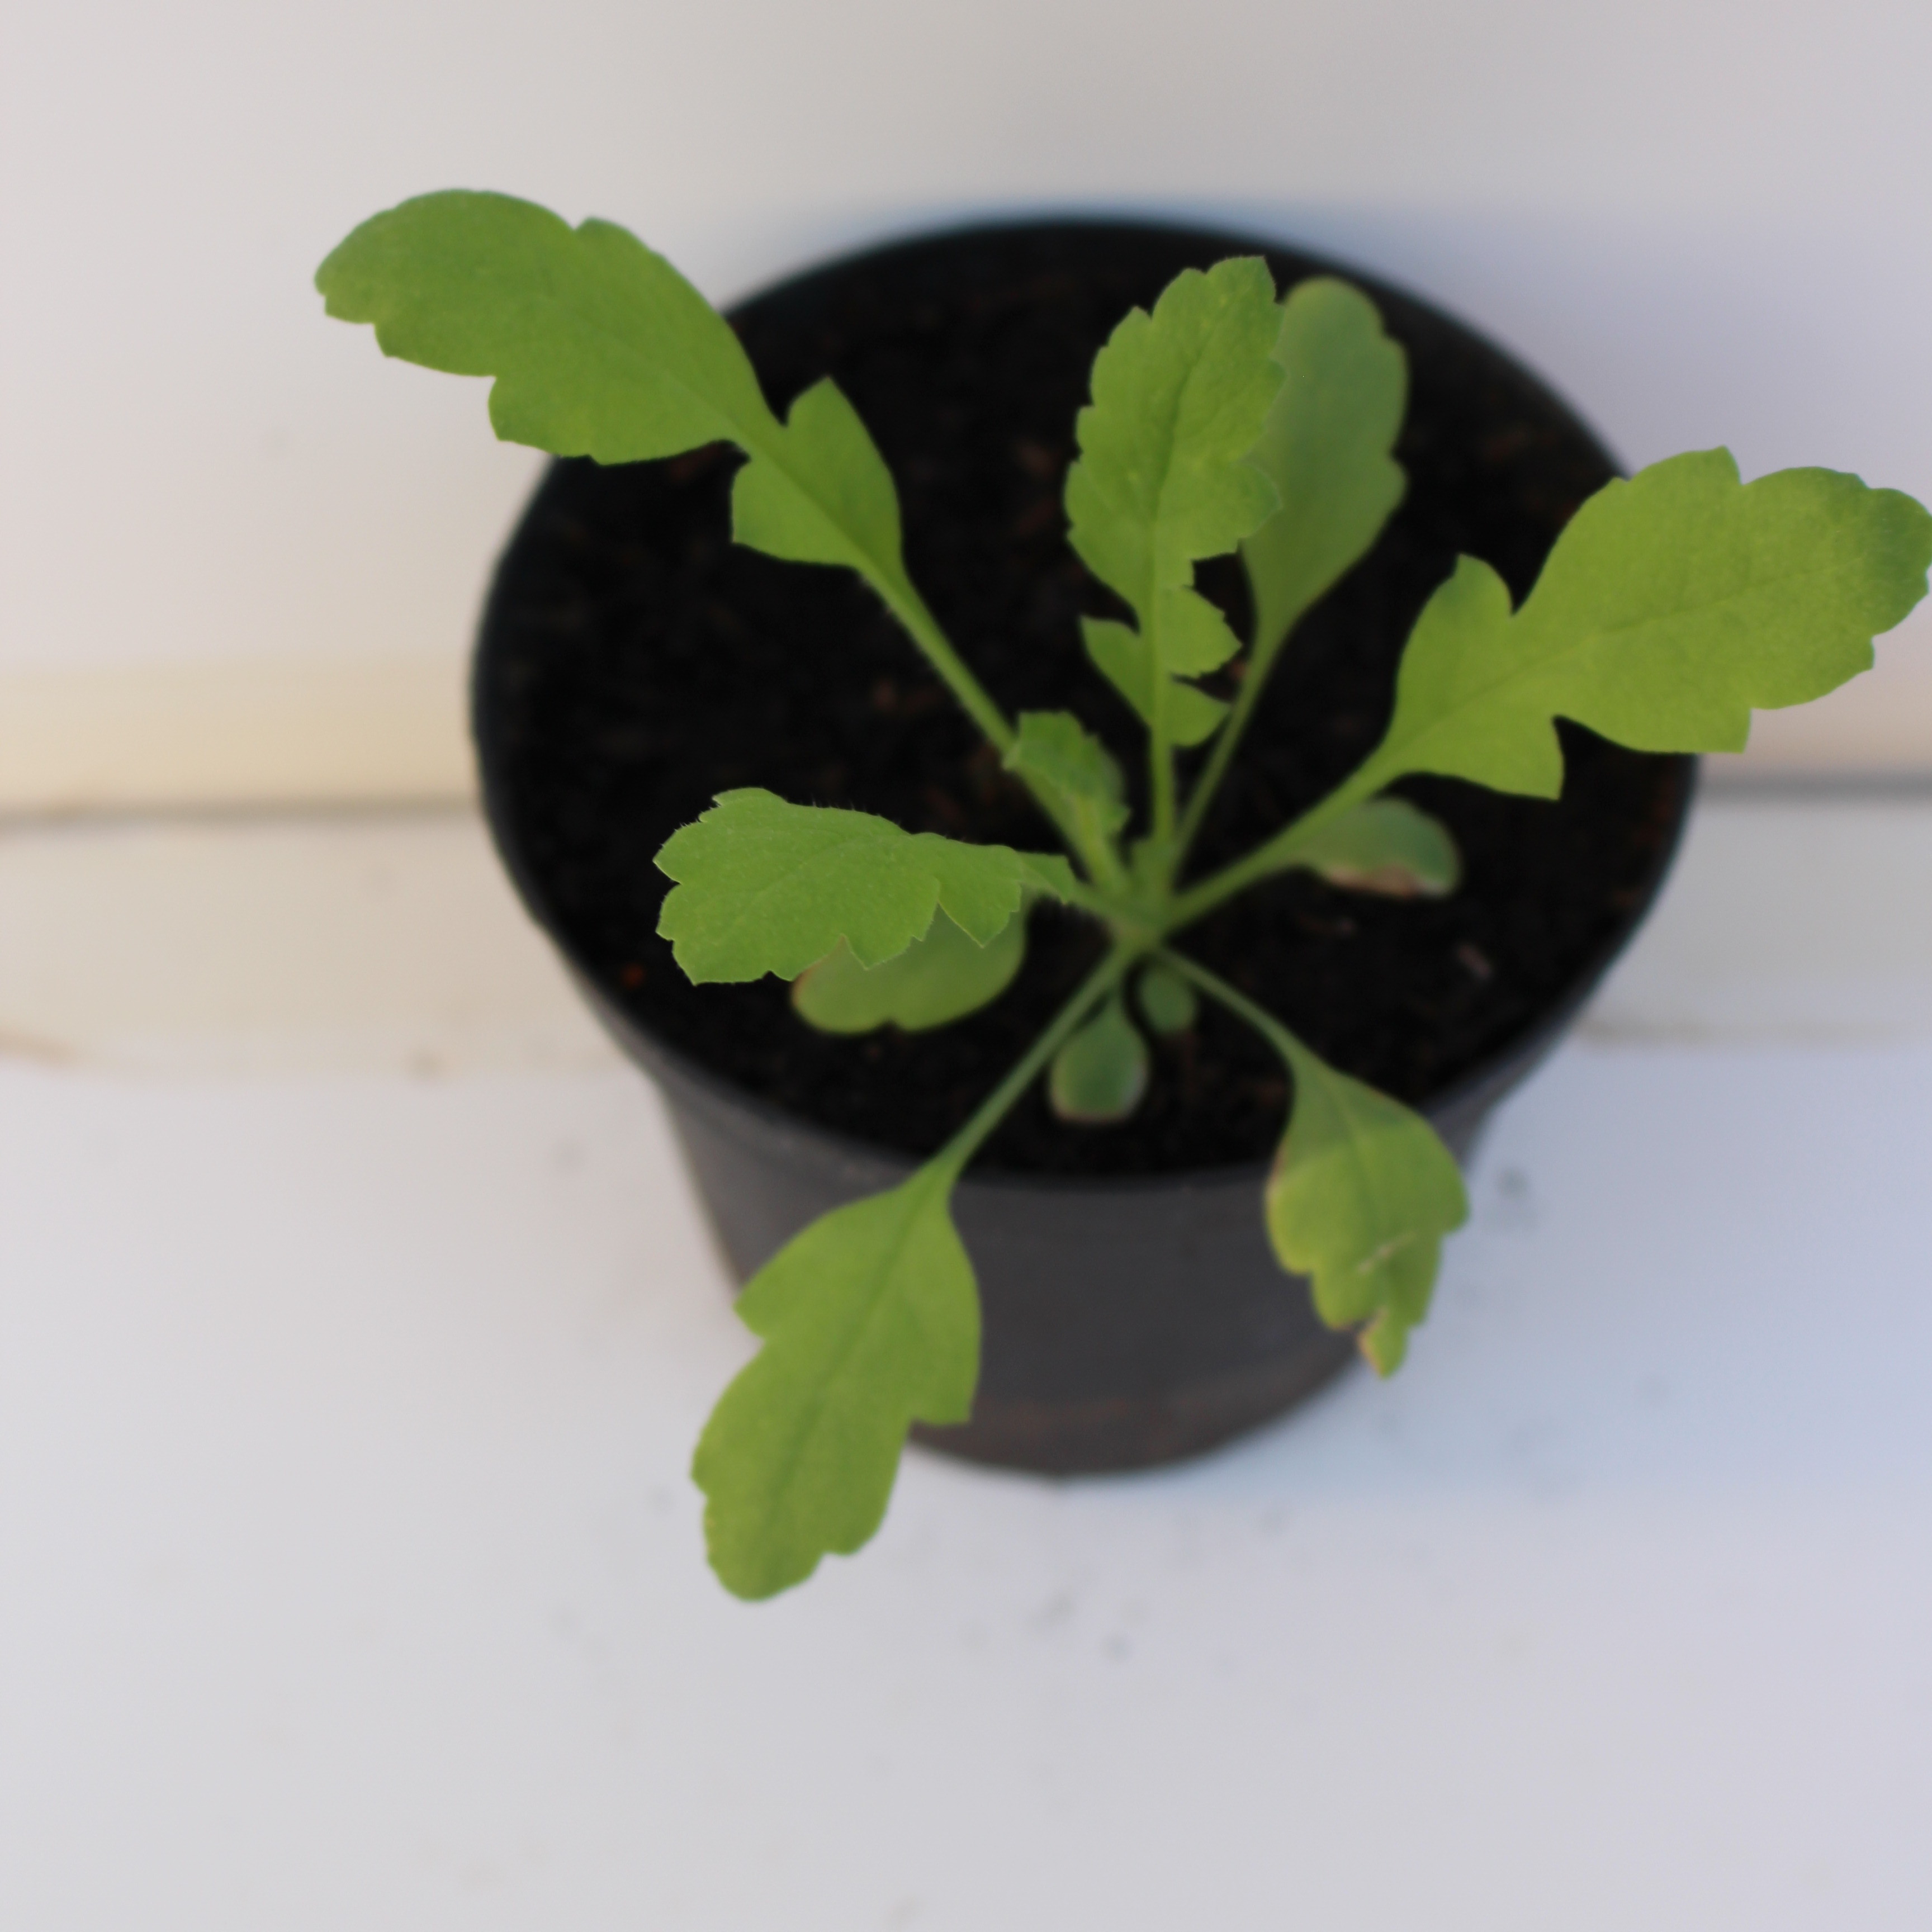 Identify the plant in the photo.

Papaver rhoeas
